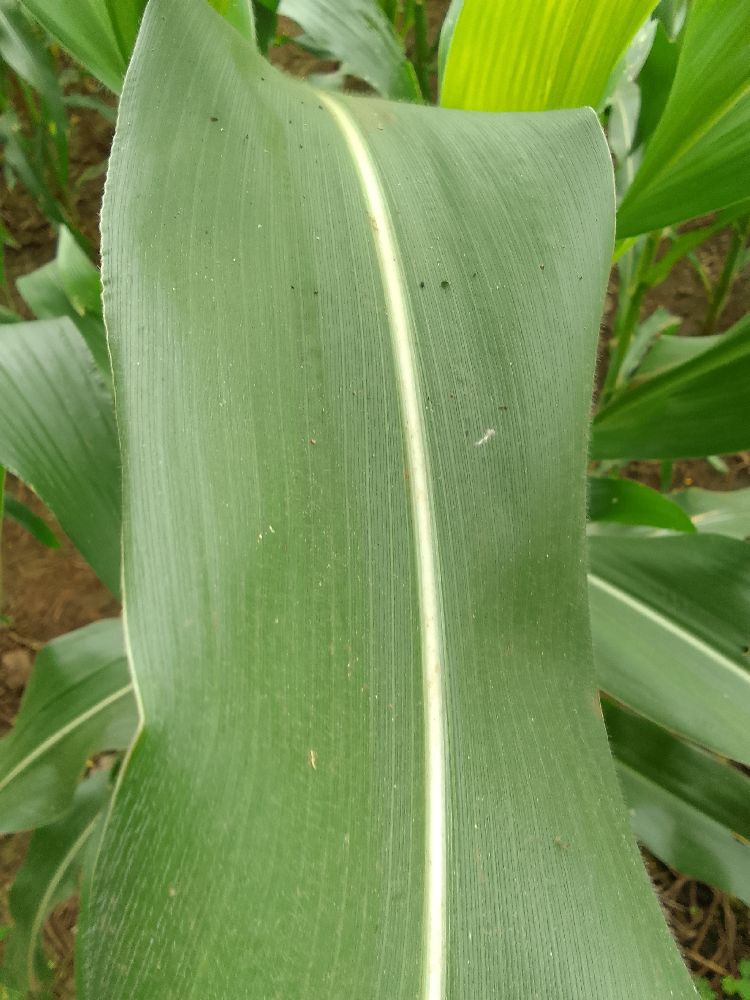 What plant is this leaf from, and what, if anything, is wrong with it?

maize, healthy
